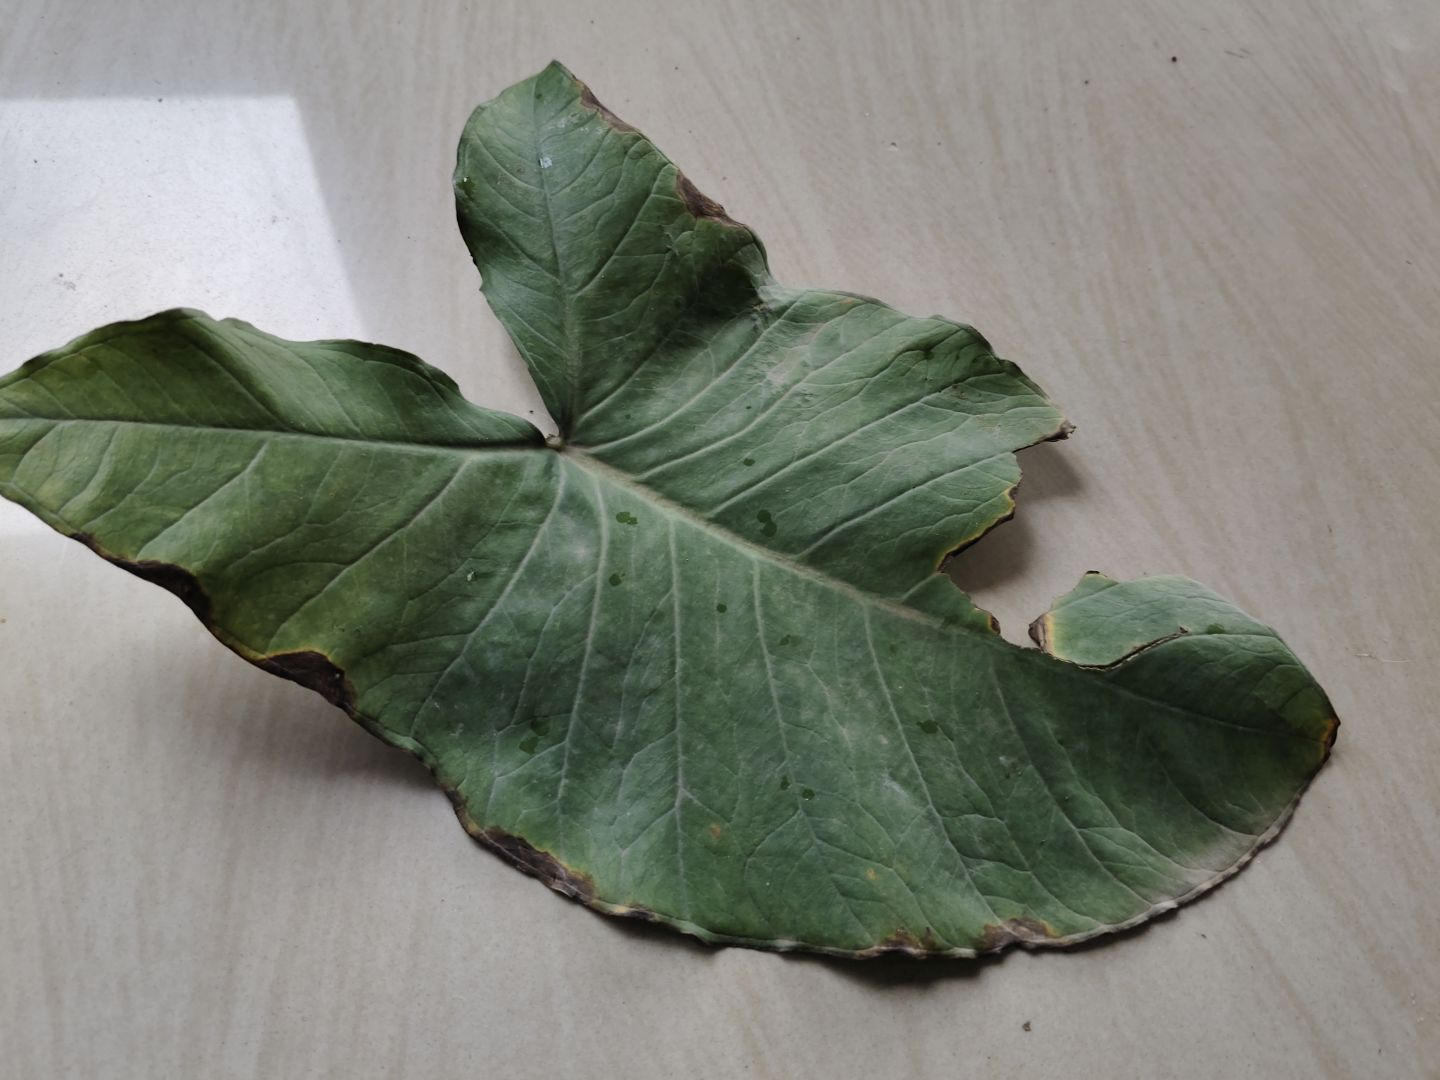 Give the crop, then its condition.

taro, leaf blight
